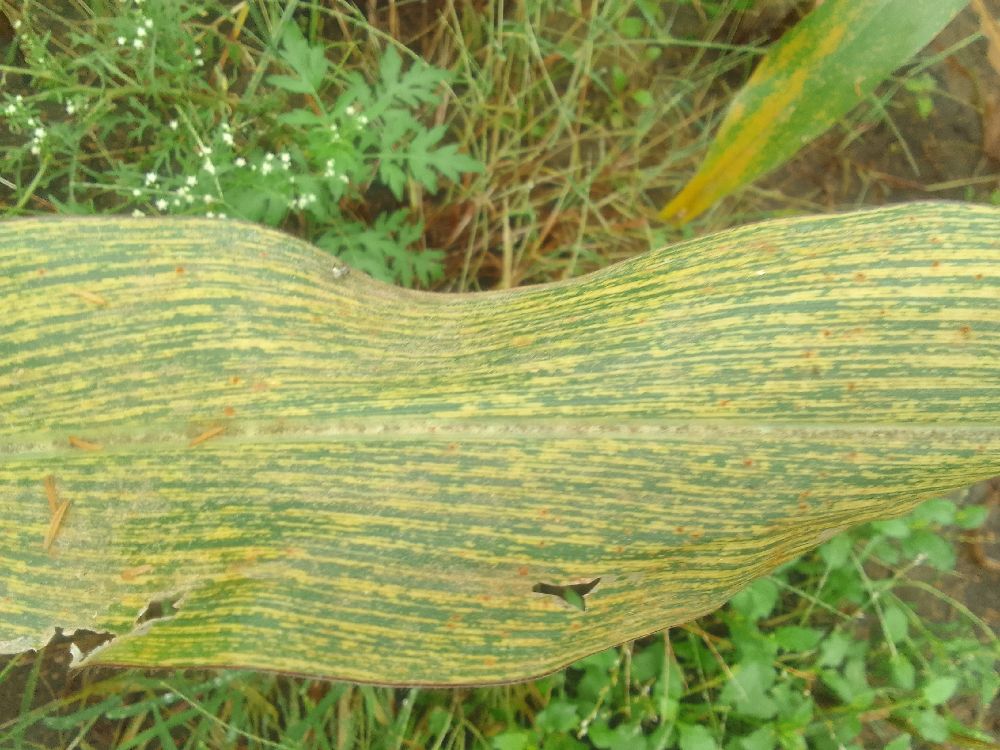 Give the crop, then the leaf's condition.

maize, maize streak virus
